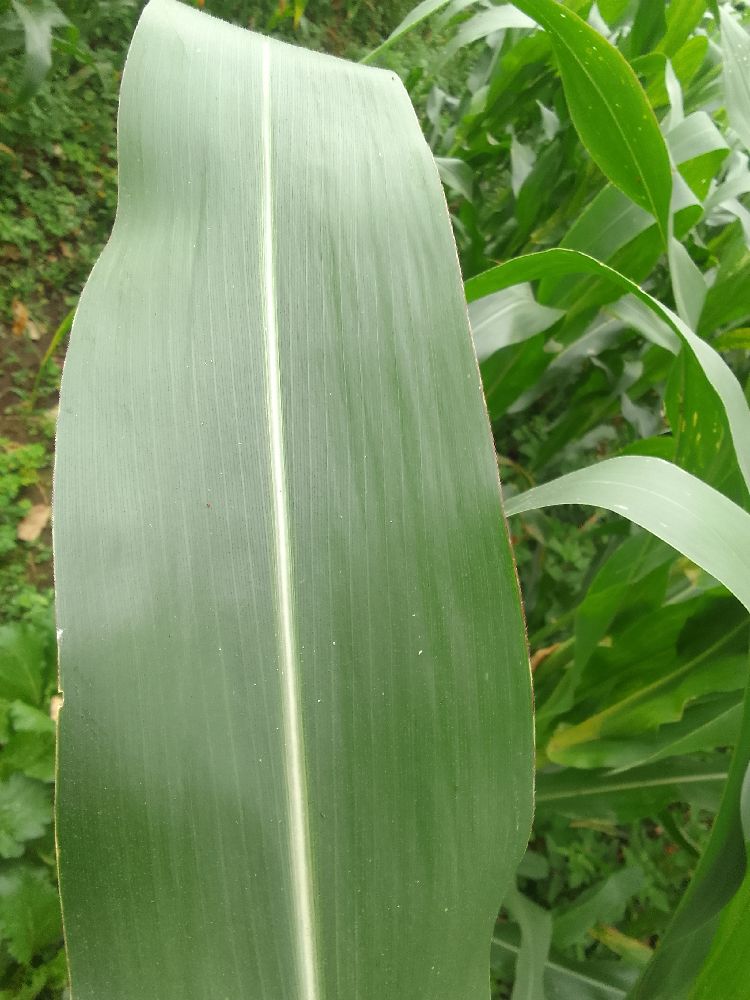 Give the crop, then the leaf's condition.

maize, healthy
